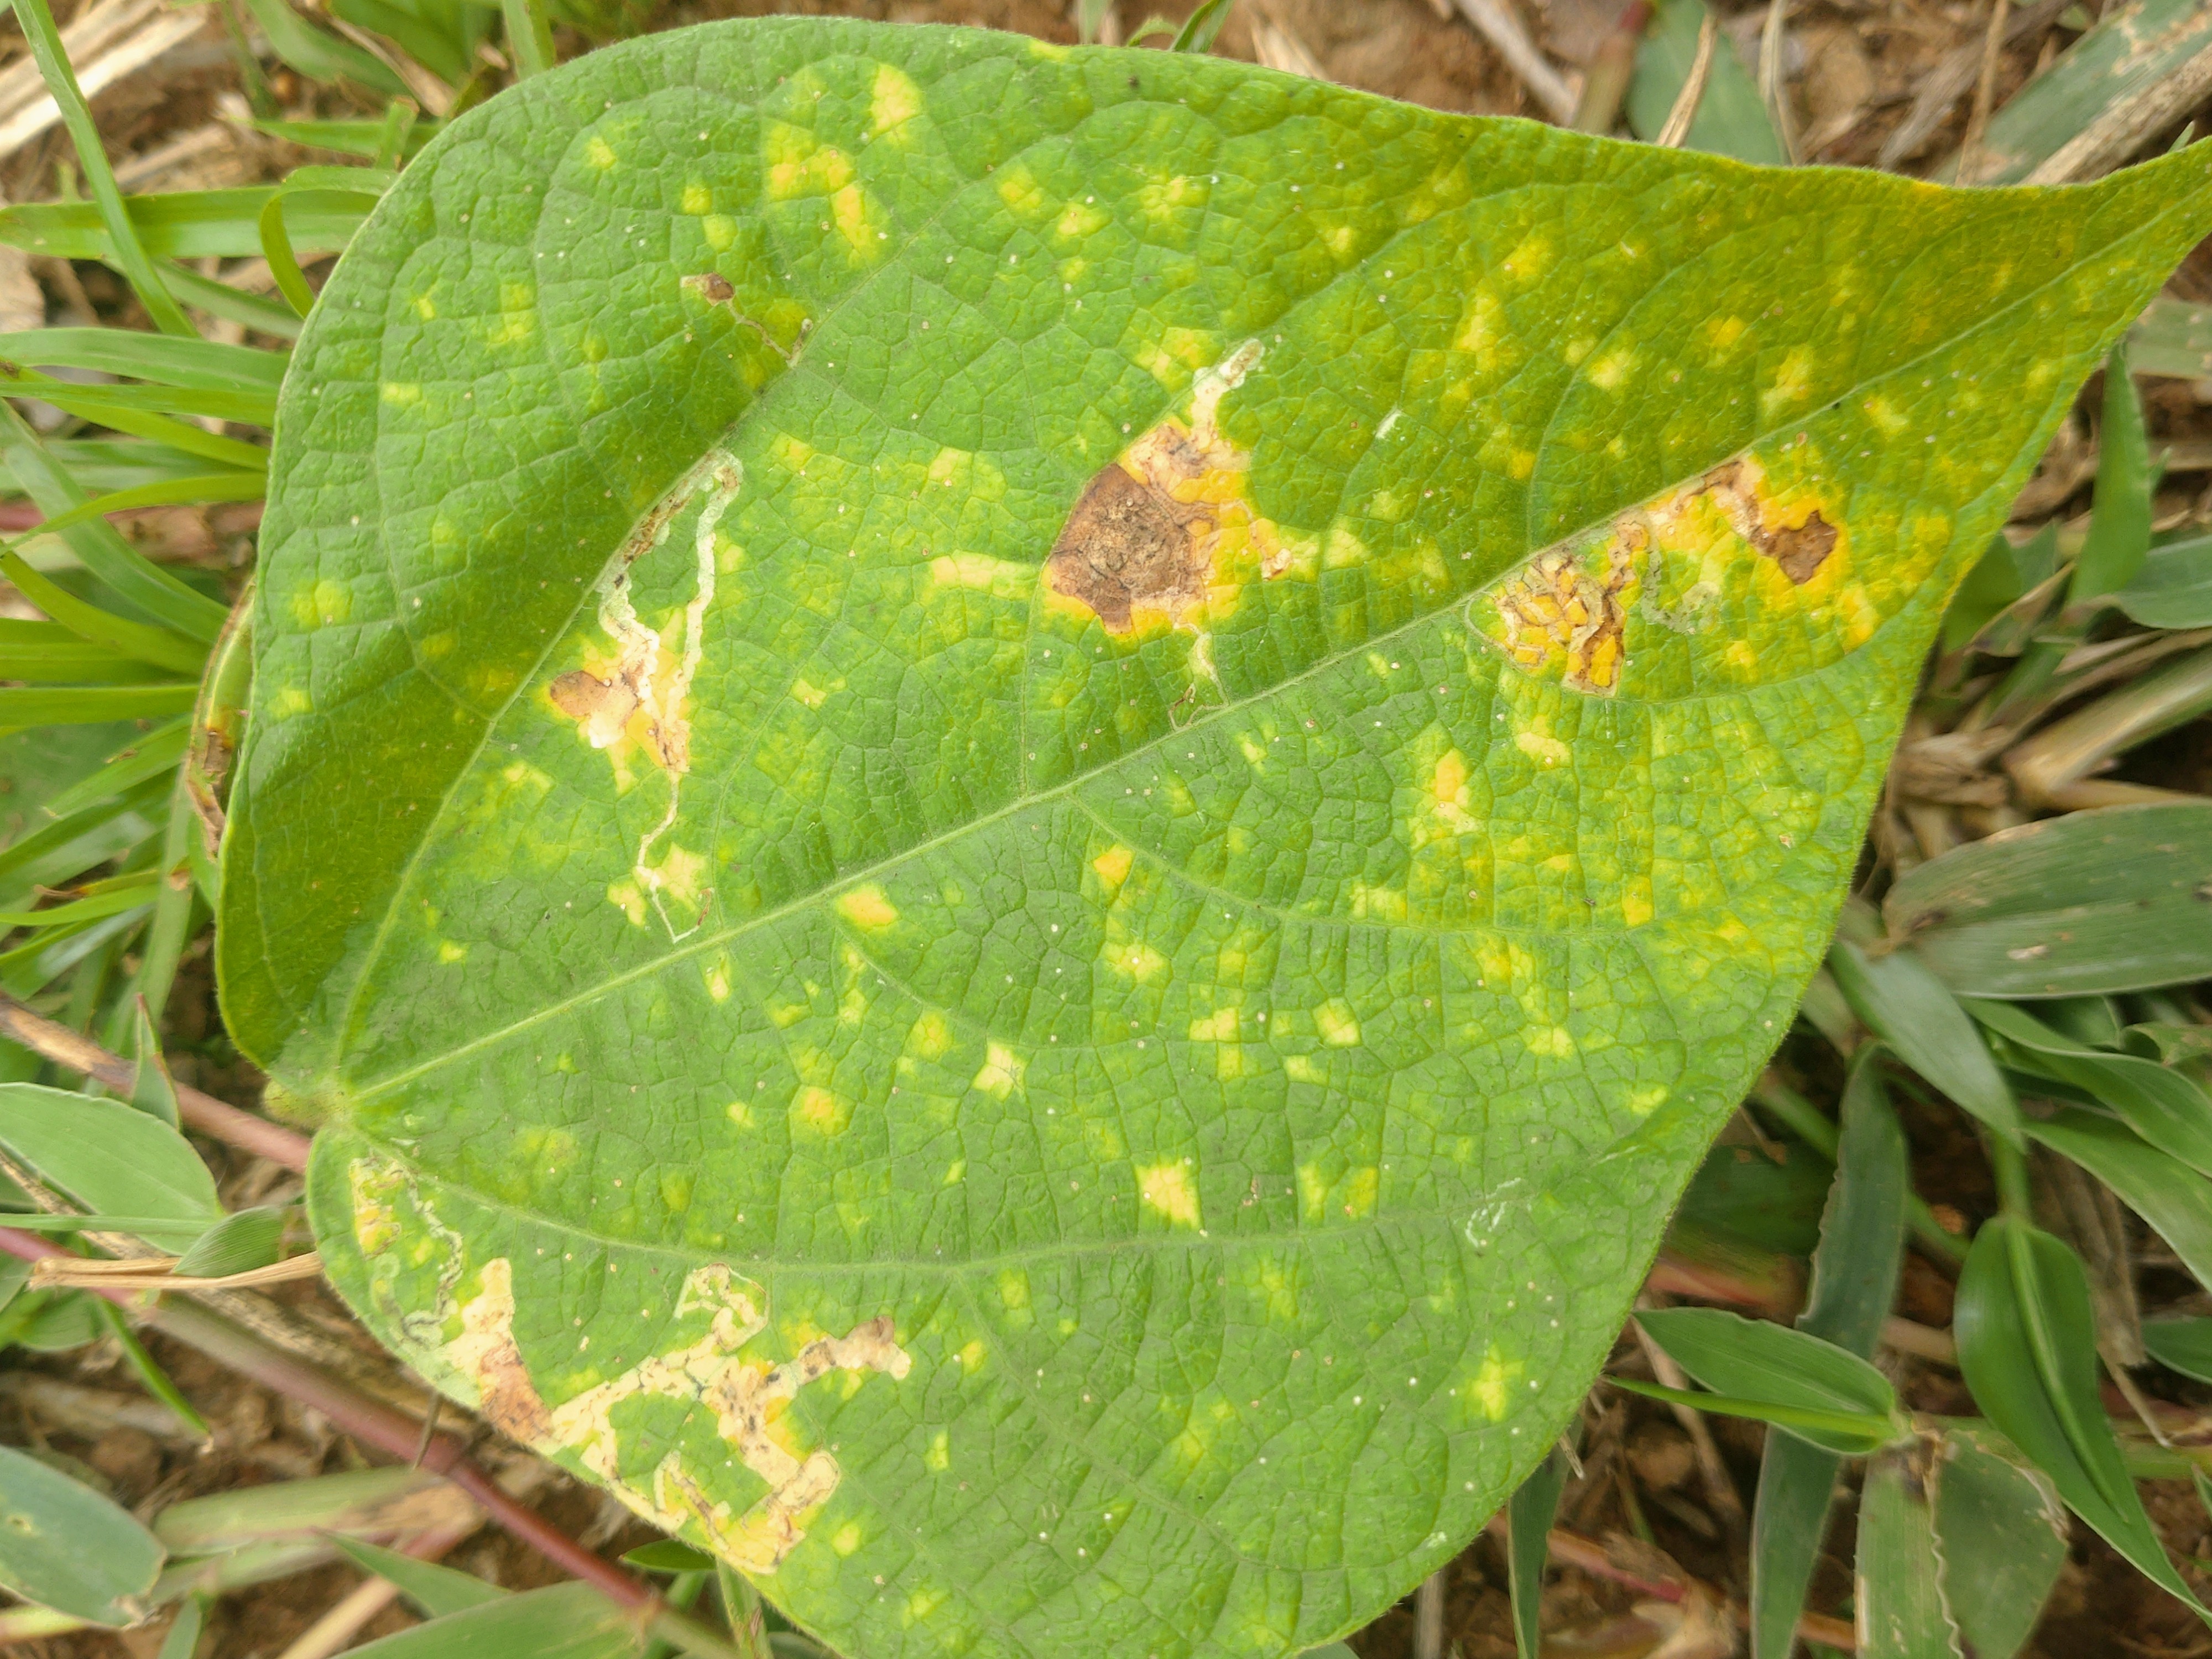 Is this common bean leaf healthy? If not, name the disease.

rust
